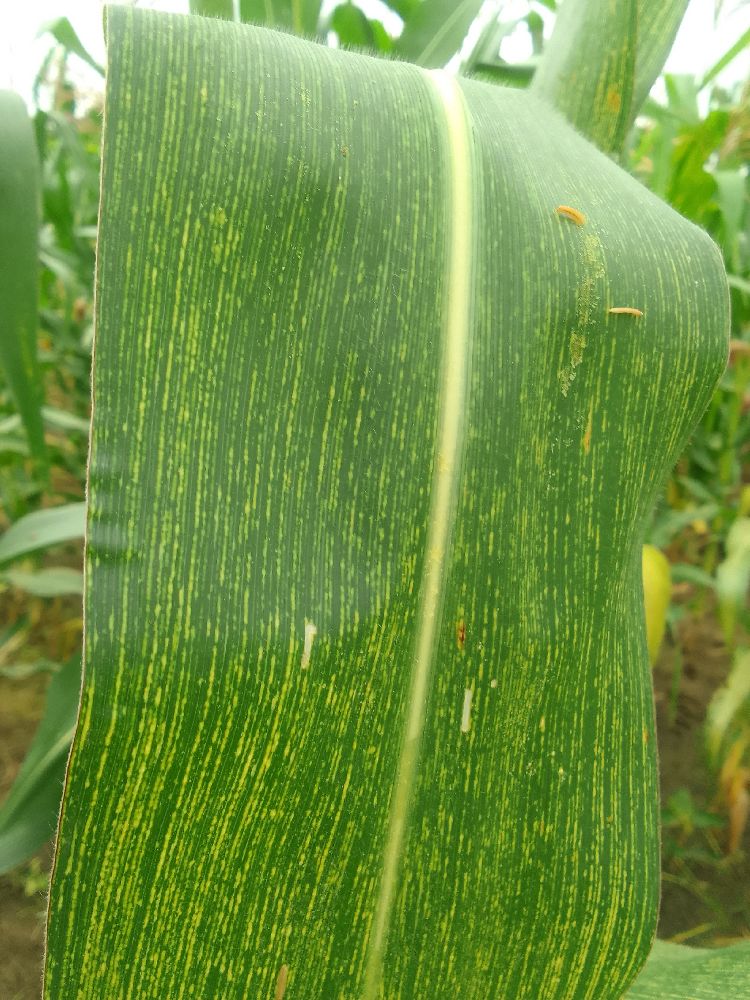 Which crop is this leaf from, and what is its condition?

maize, maize streak virus
